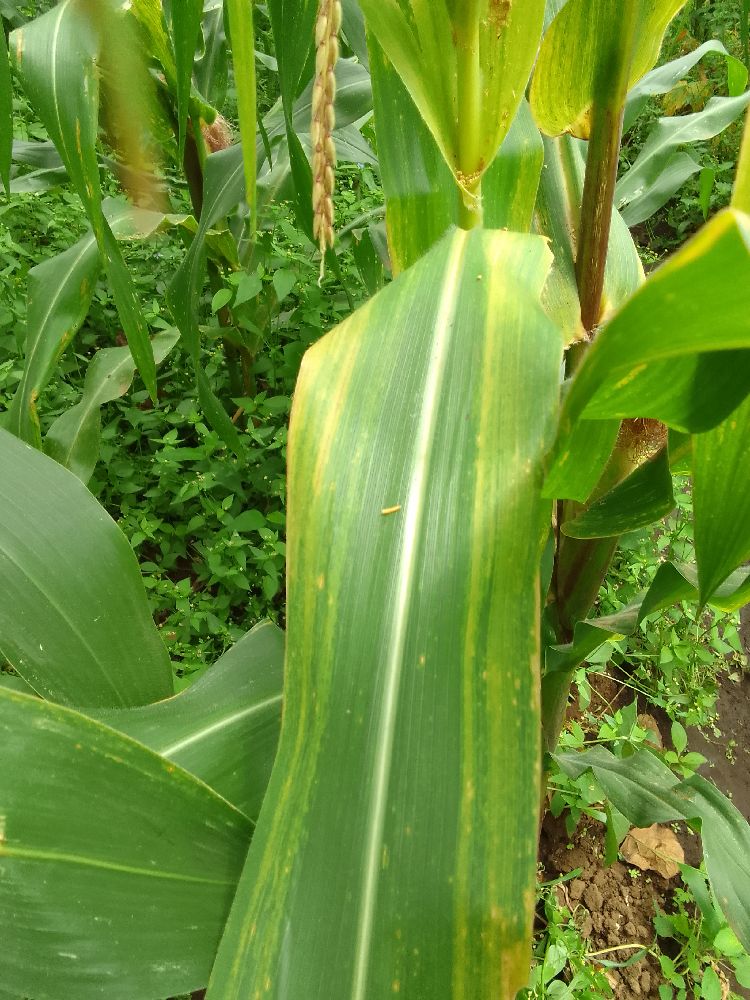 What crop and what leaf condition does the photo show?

maize, maize lethal necrosis
